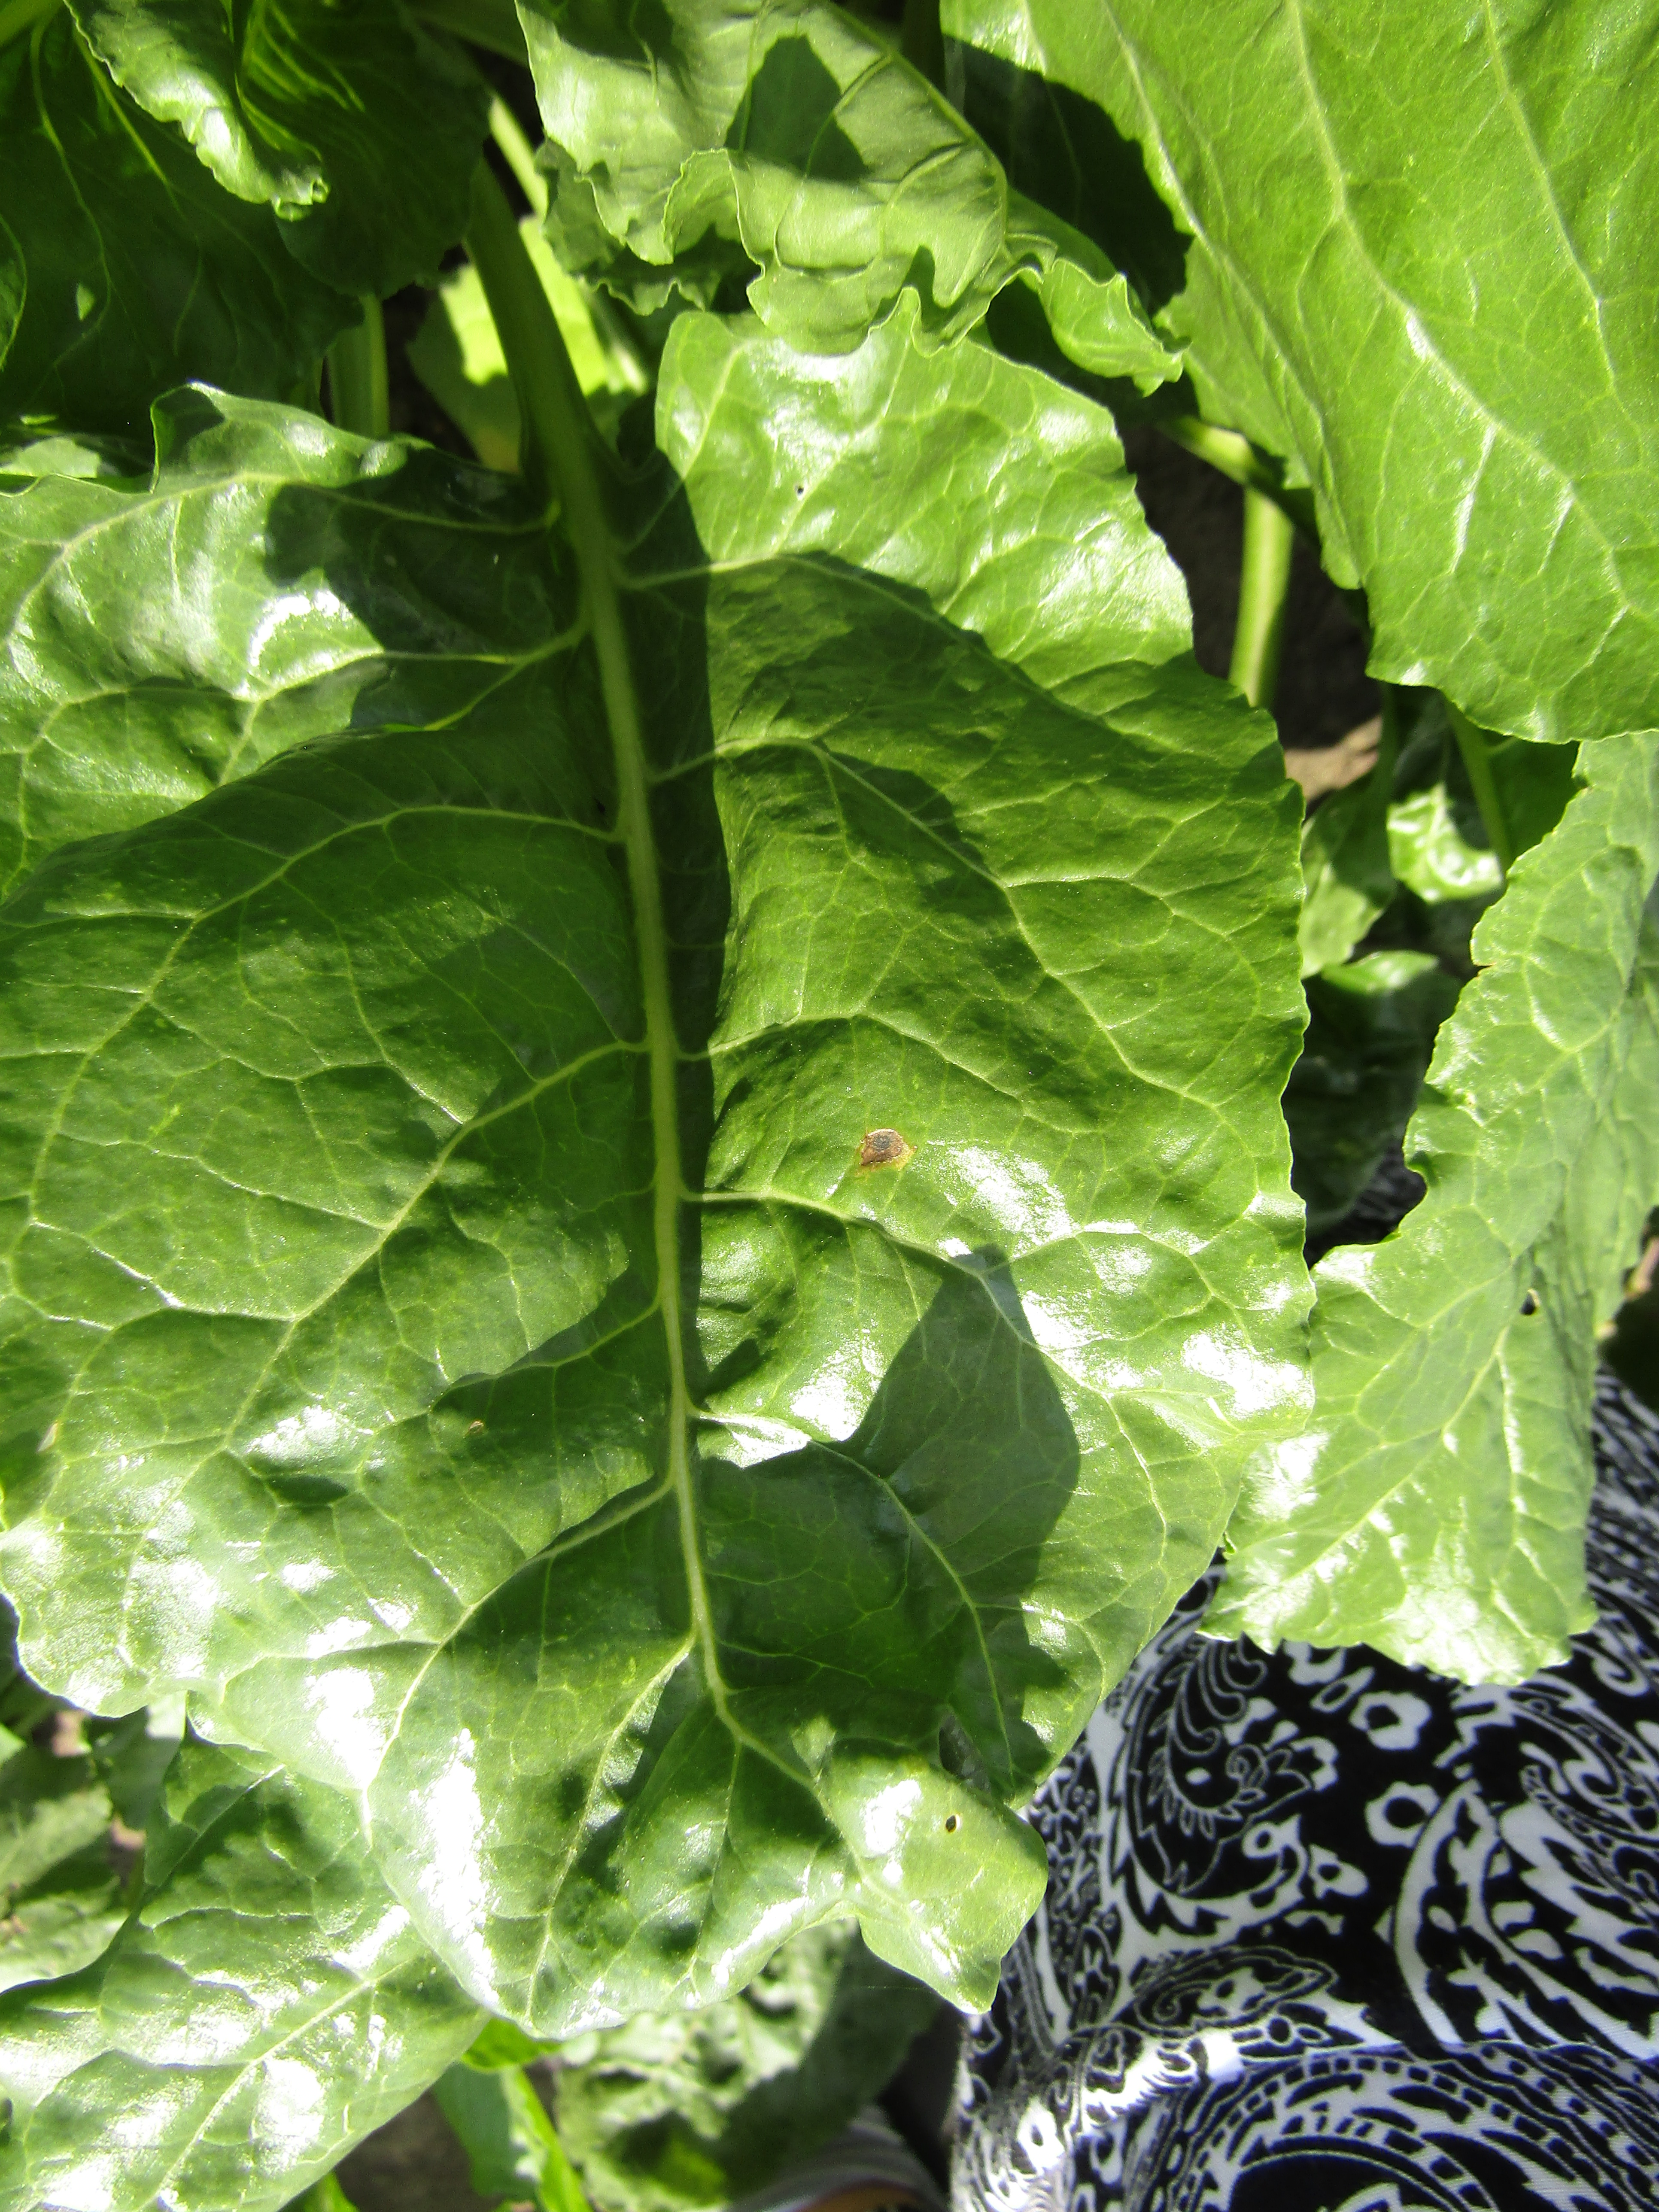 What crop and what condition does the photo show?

beet, cercospora
